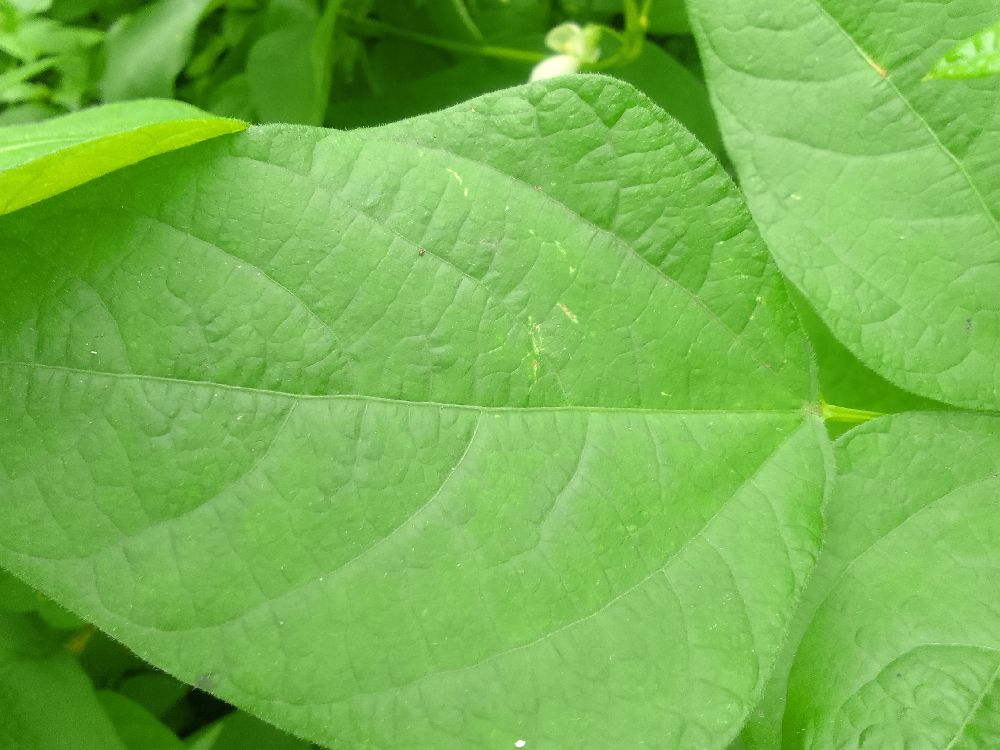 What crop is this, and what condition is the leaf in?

common bean, healthy
